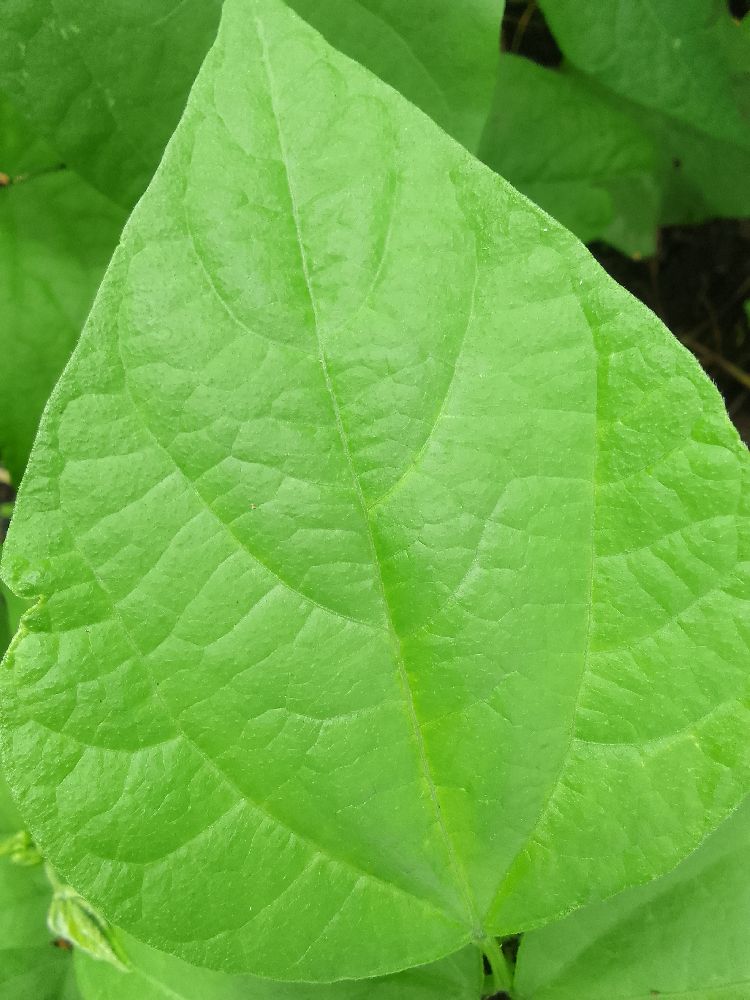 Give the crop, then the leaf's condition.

common bean, healthy
